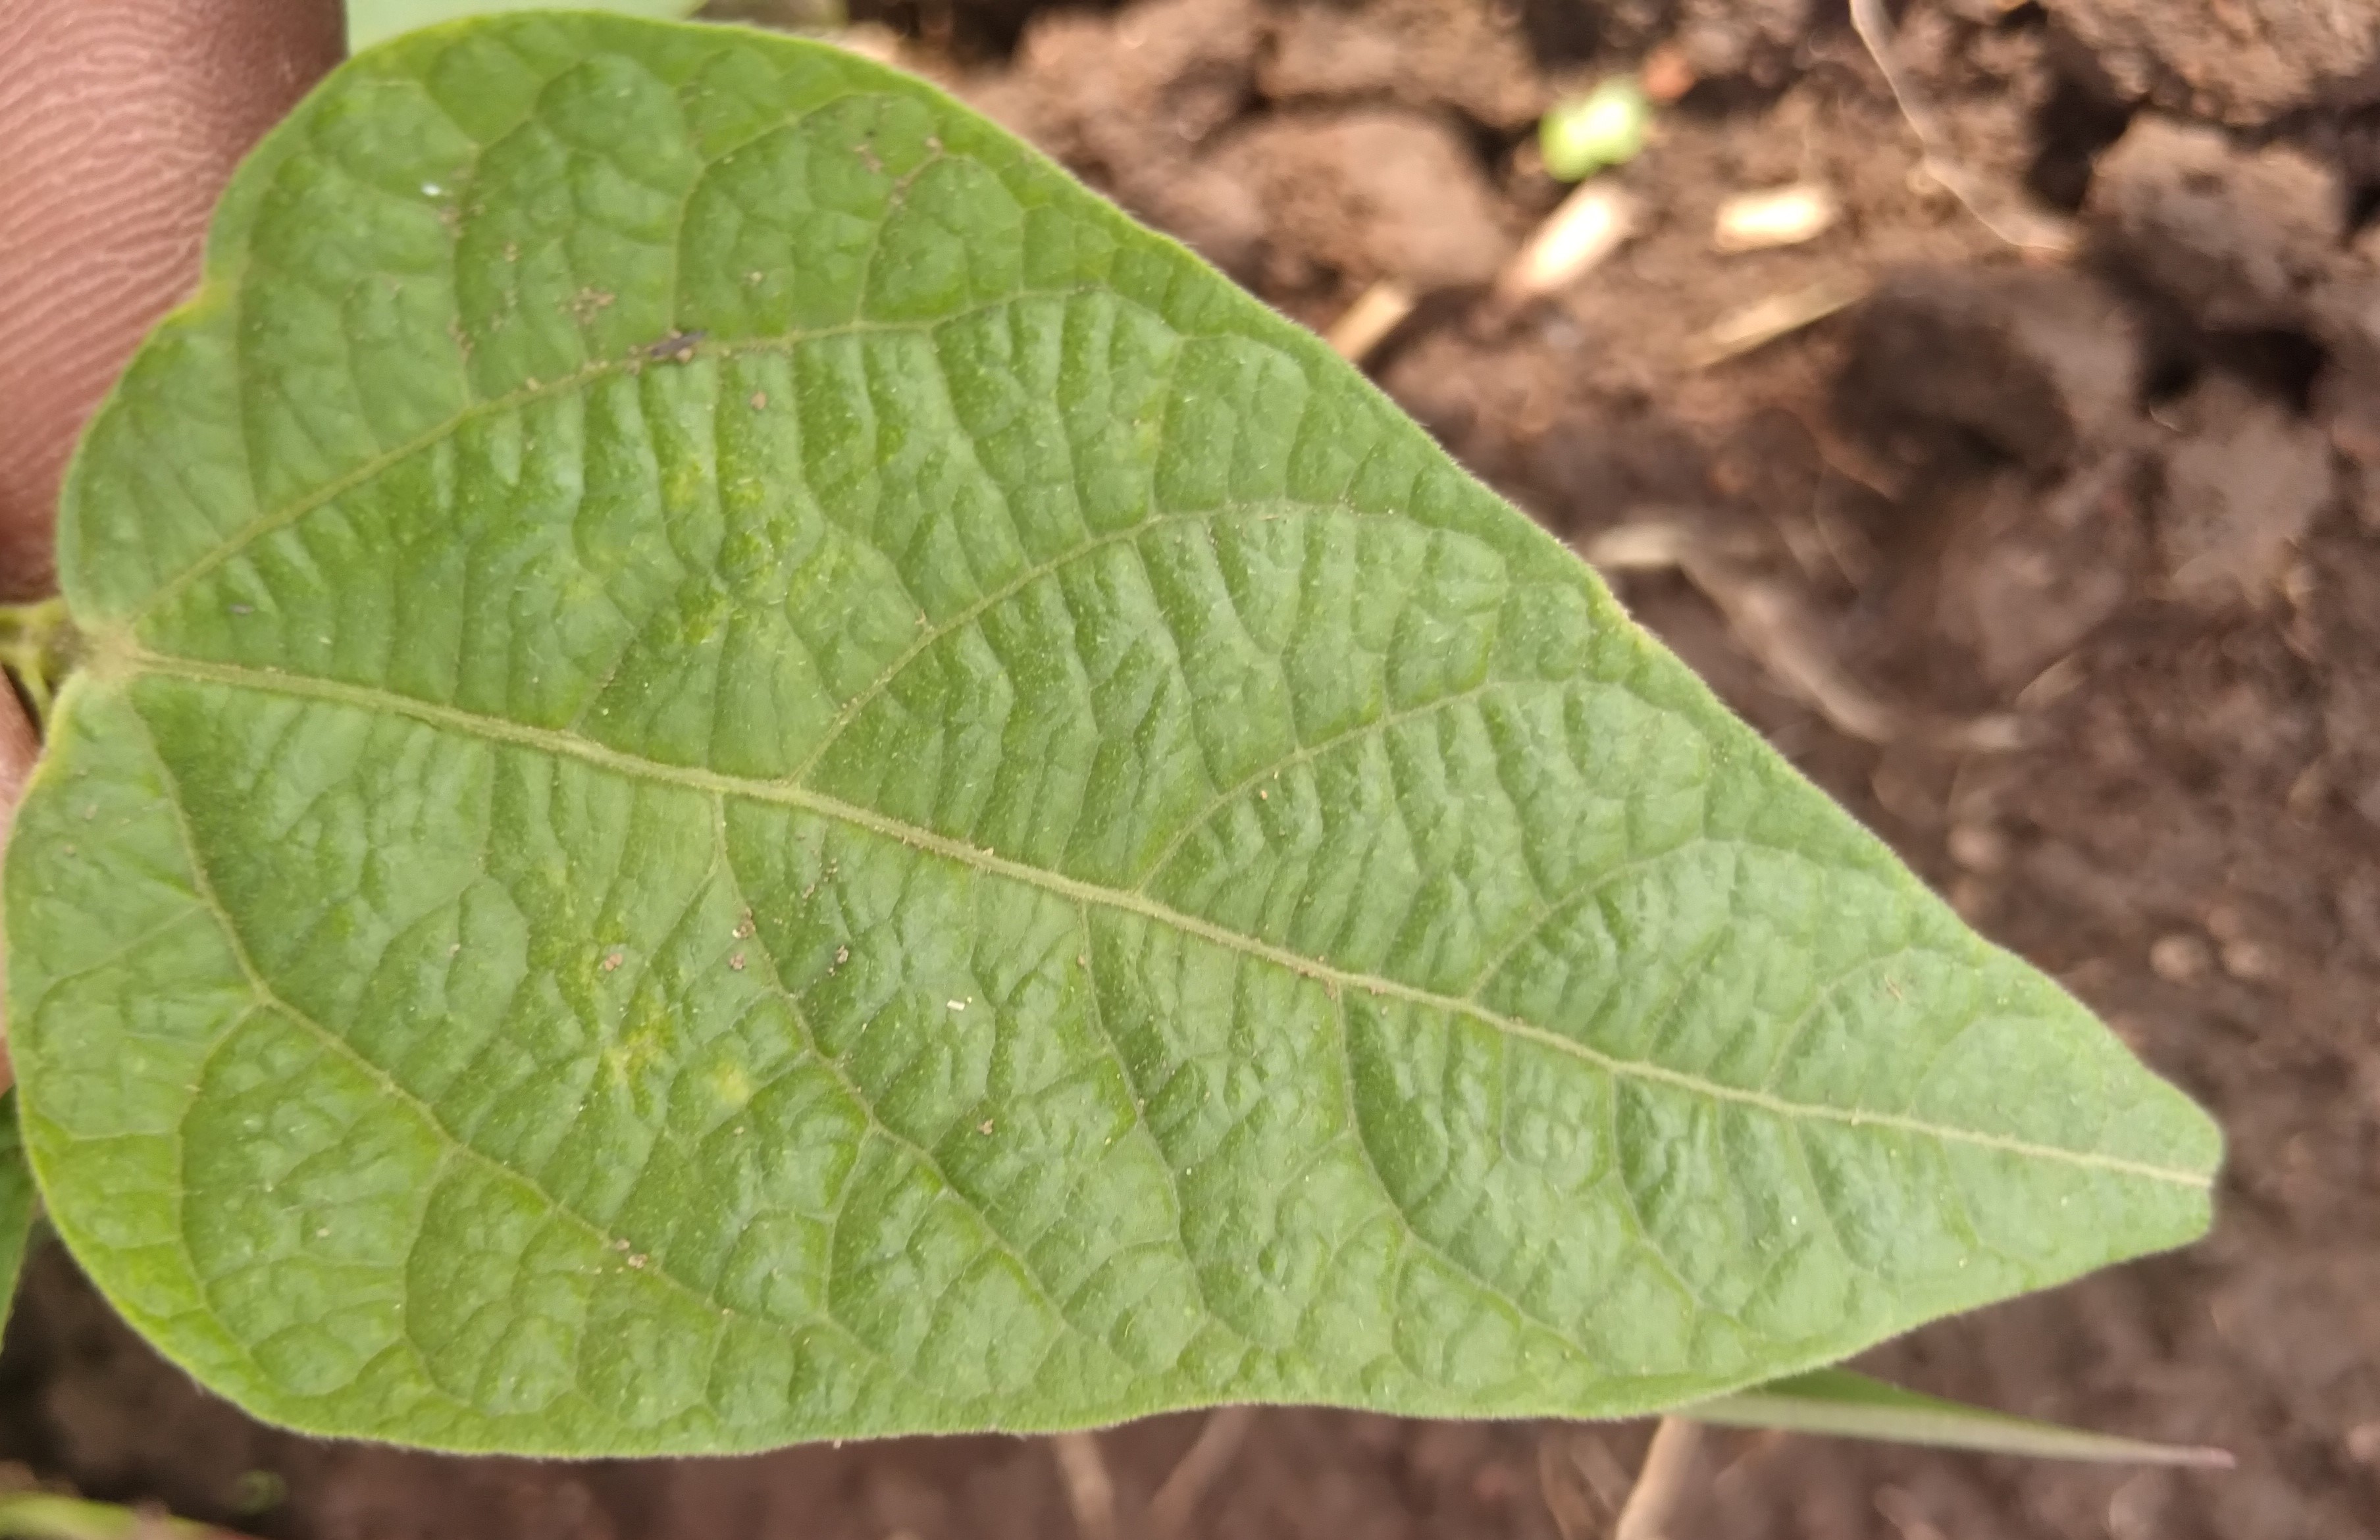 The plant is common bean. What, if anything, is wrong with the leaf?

healthy
